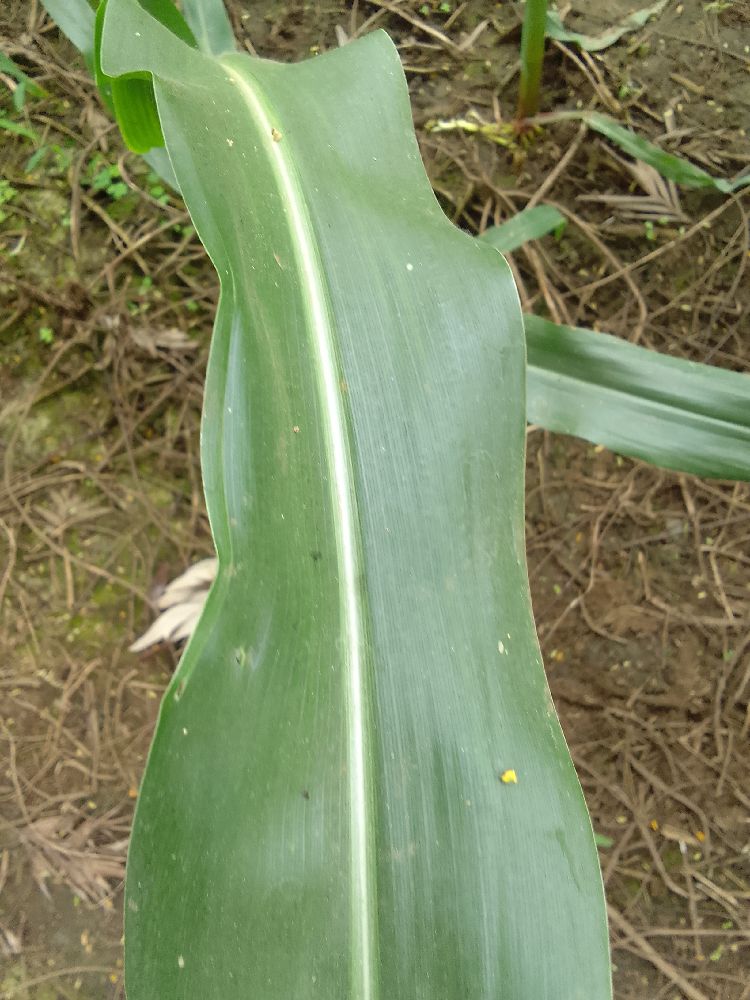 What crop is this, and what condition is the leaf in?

maize, healthy
